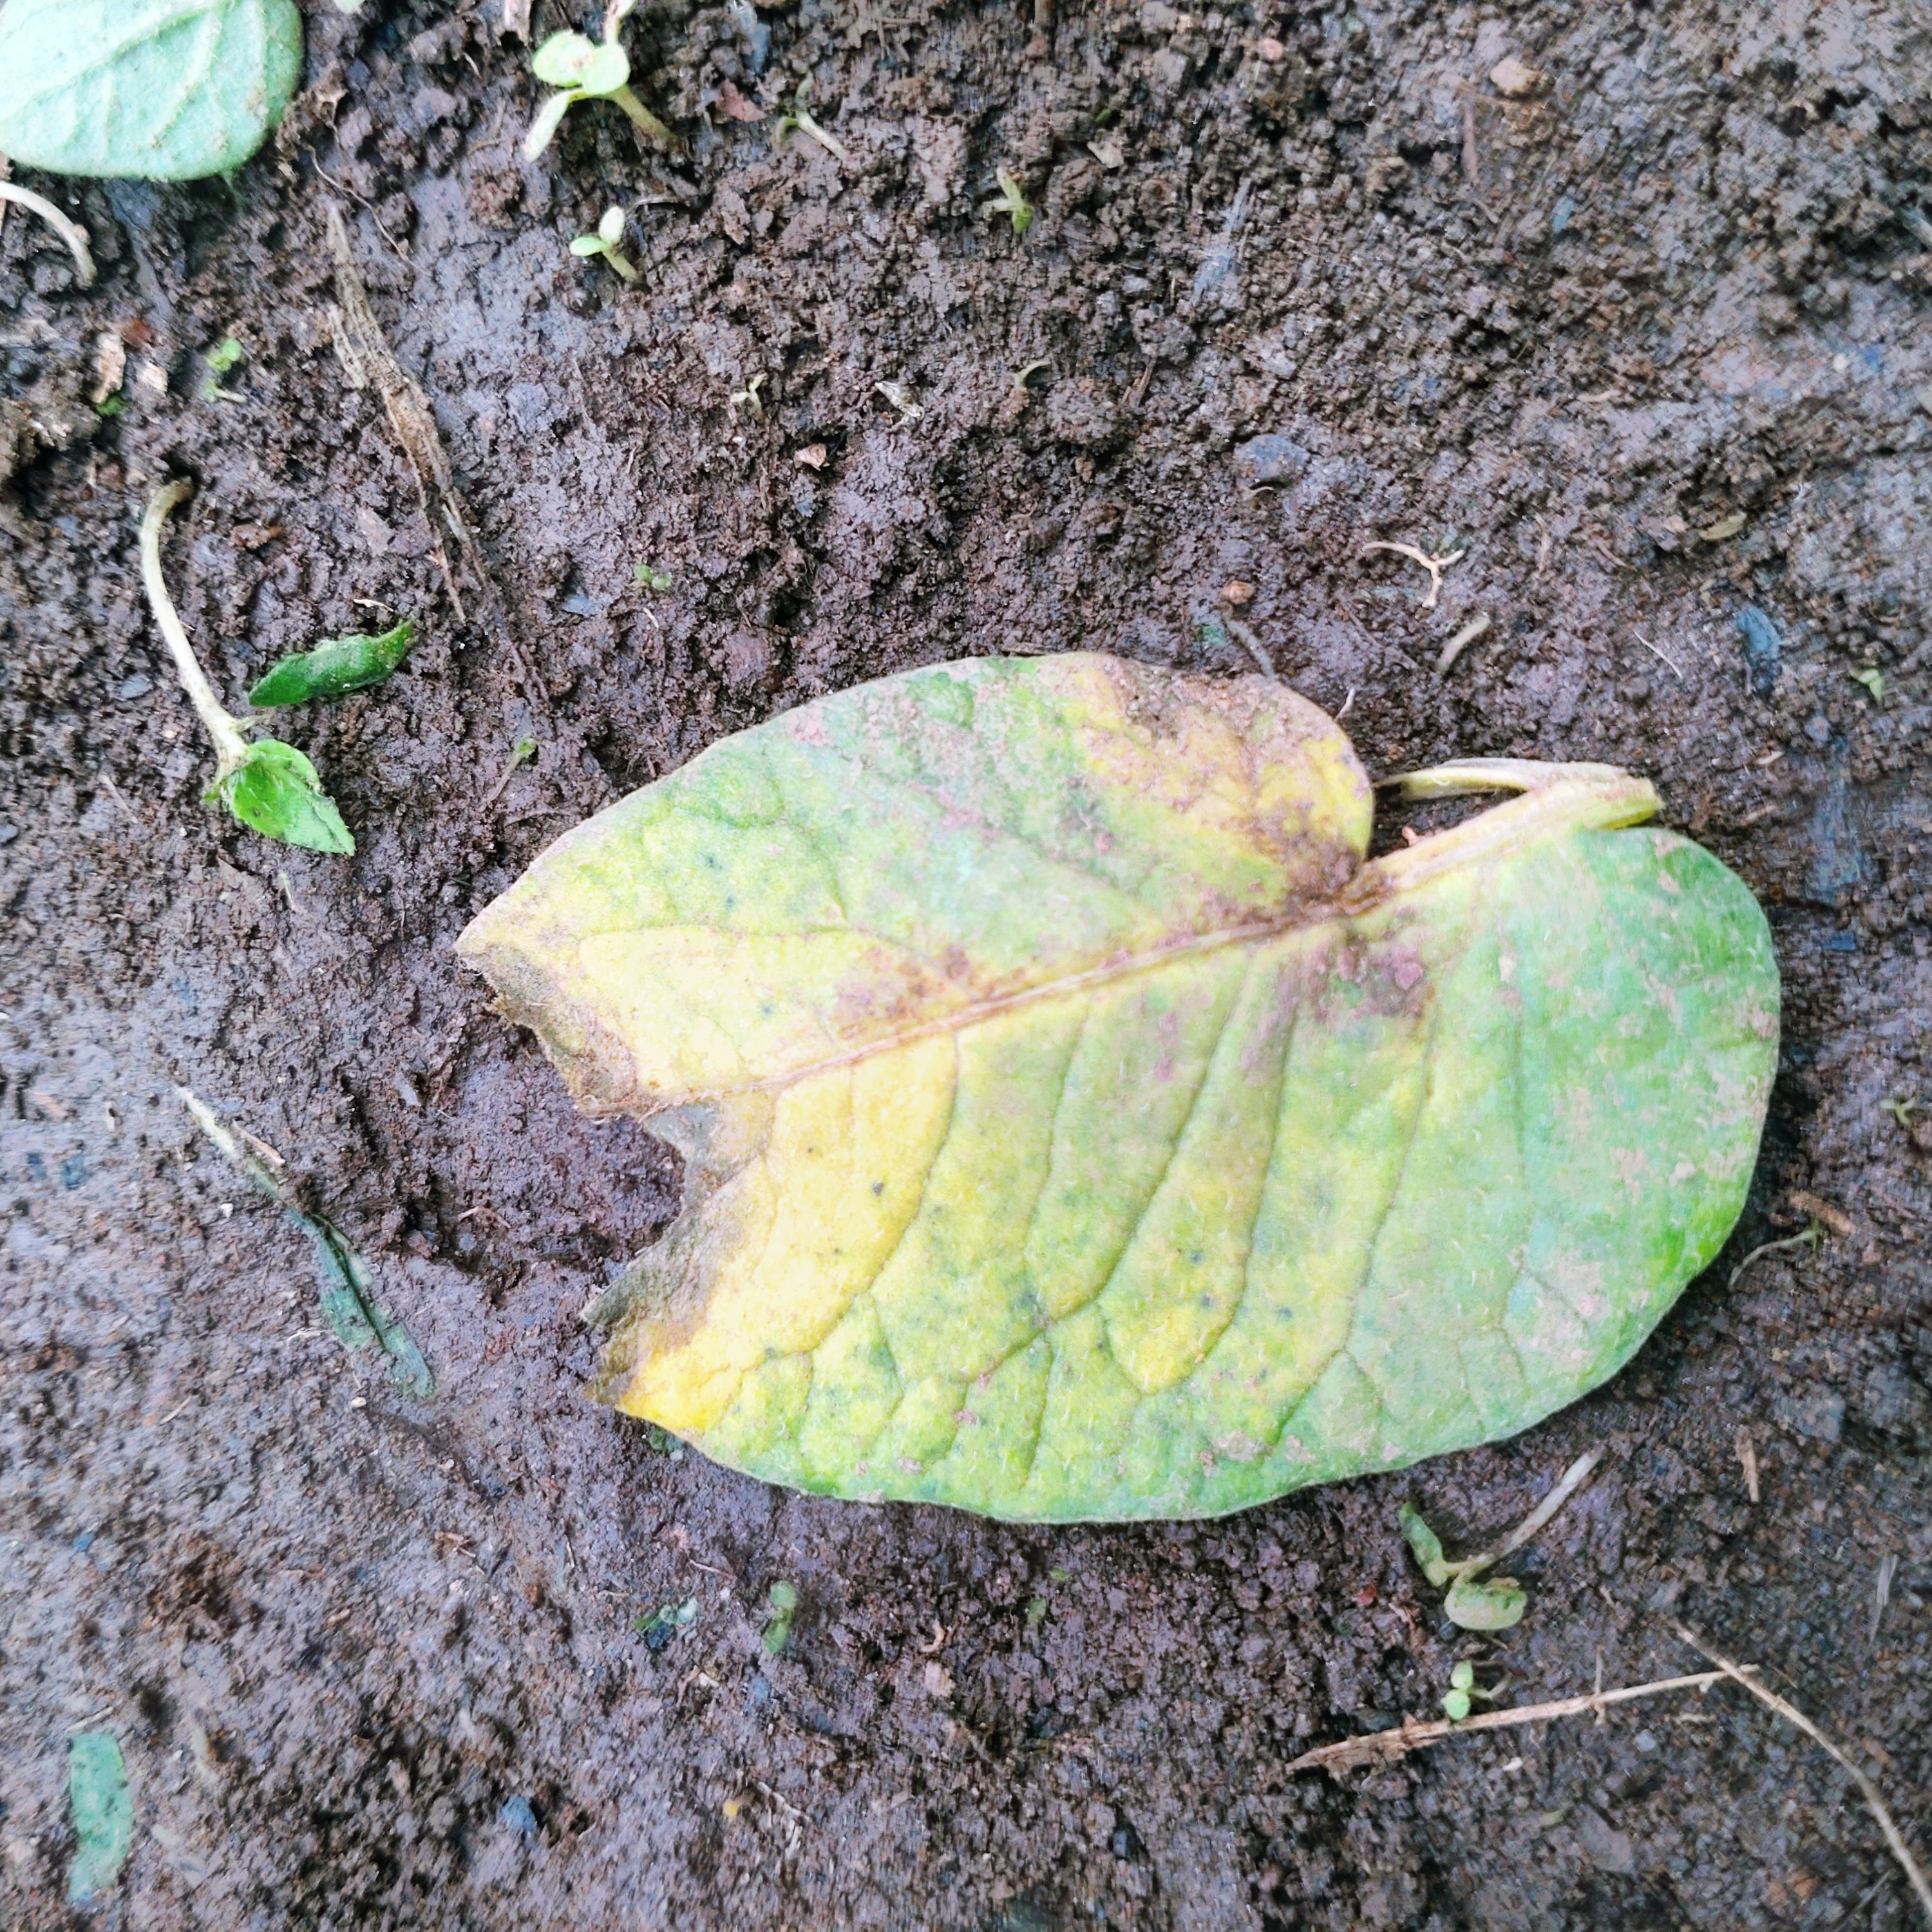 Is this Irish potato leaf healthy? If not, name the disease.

late blight
